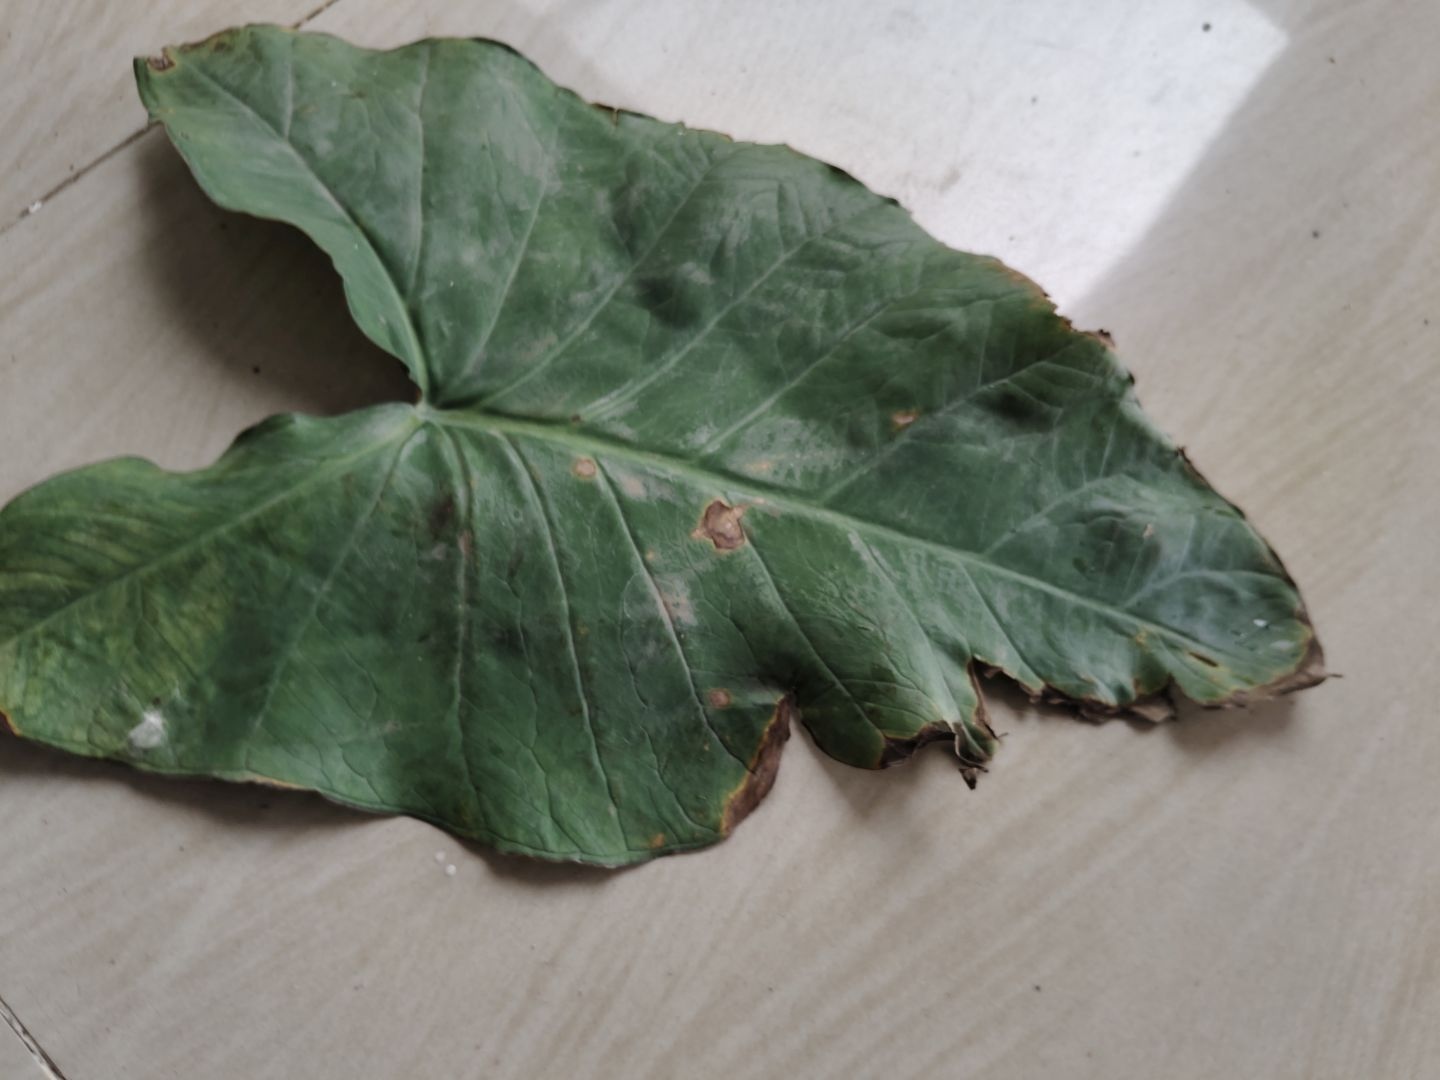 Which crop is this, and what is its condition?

taro, leaf blight
